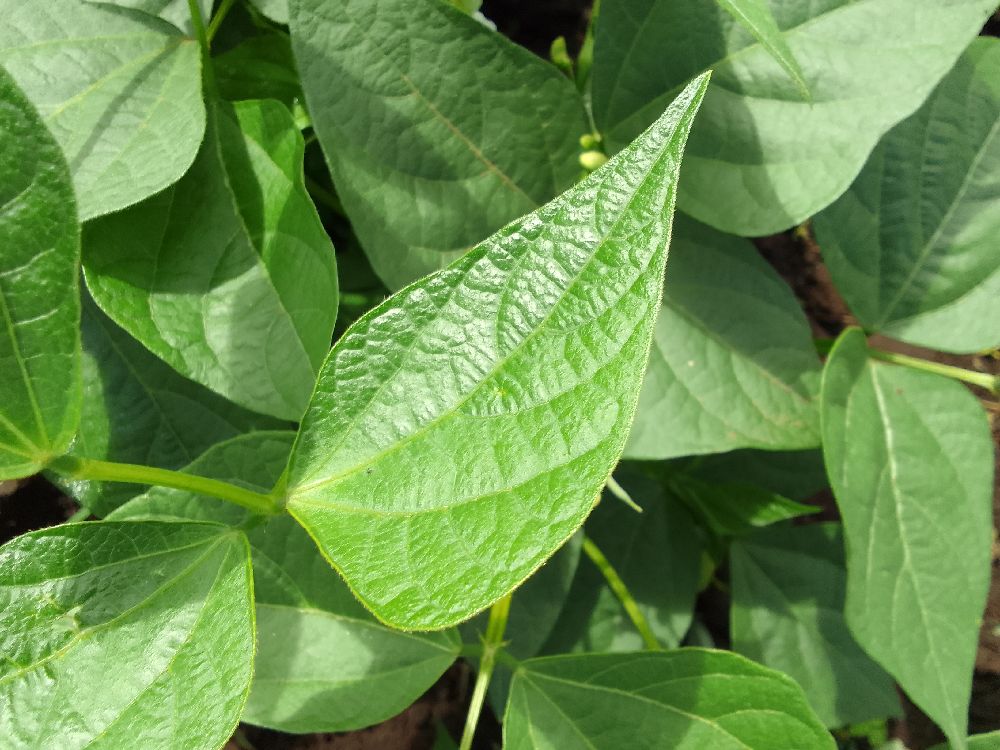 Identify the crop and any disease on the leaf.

common bean, healthy
